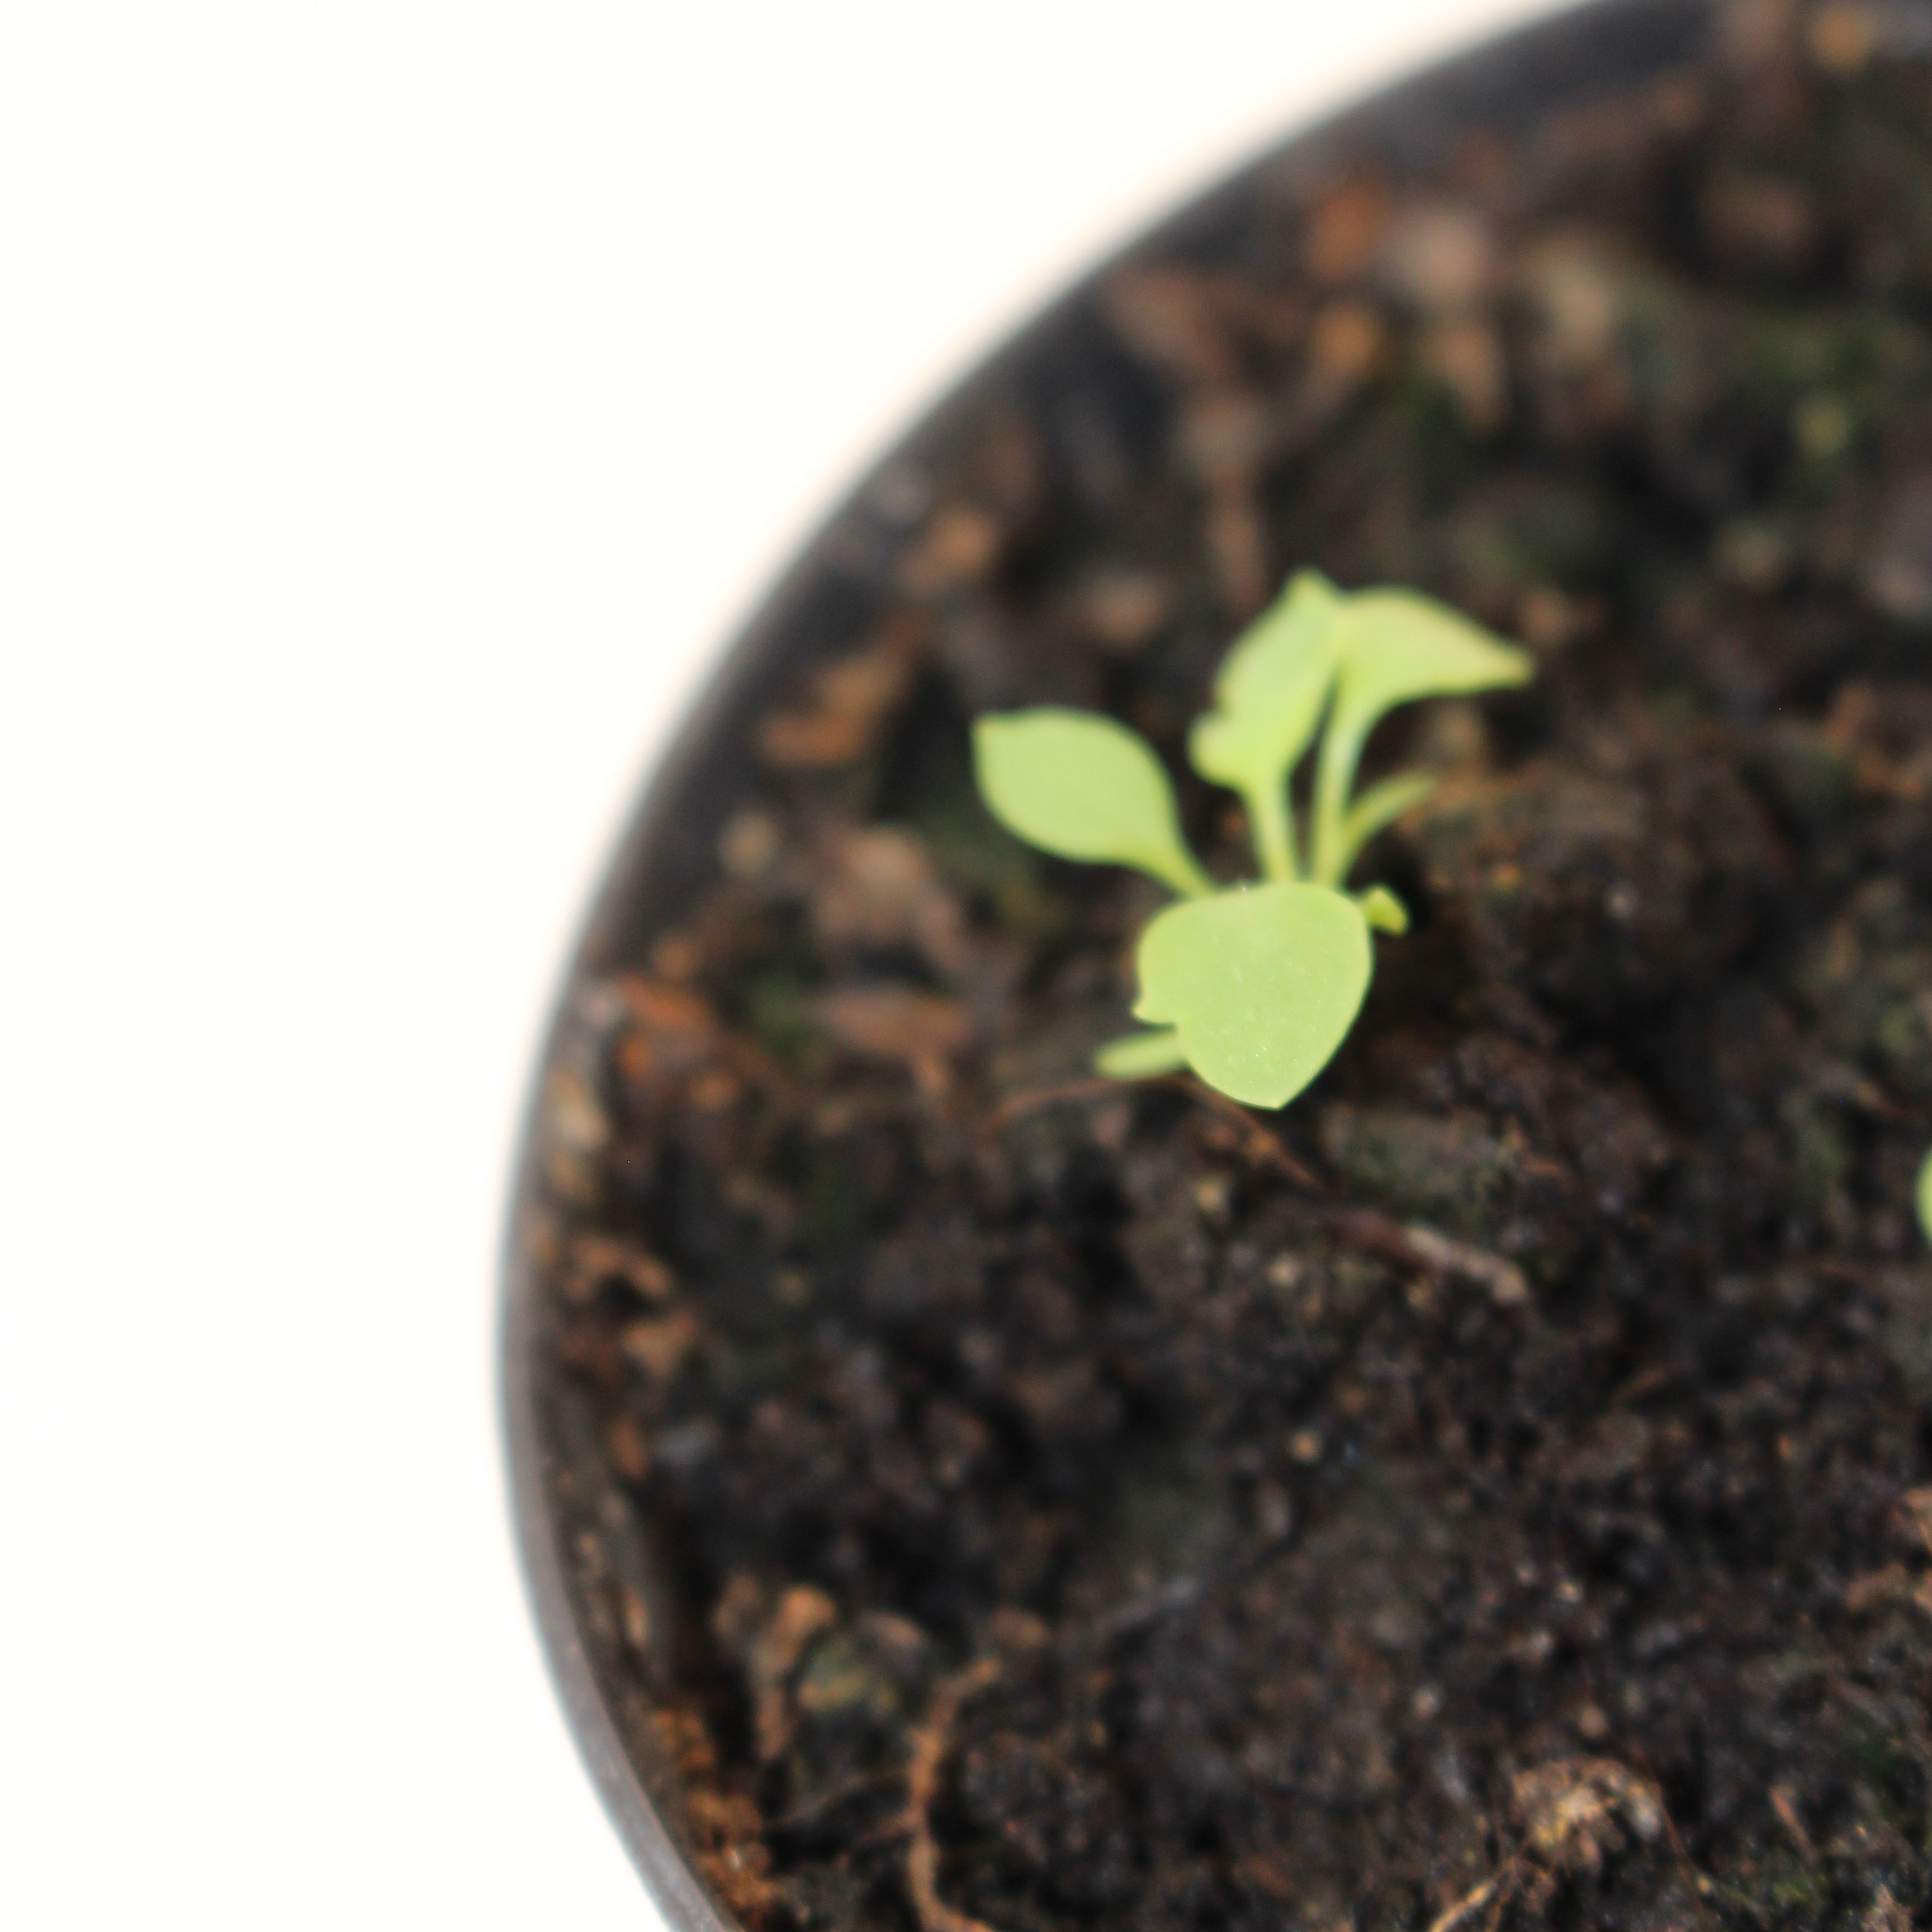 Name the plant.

Papaver rhoeas
